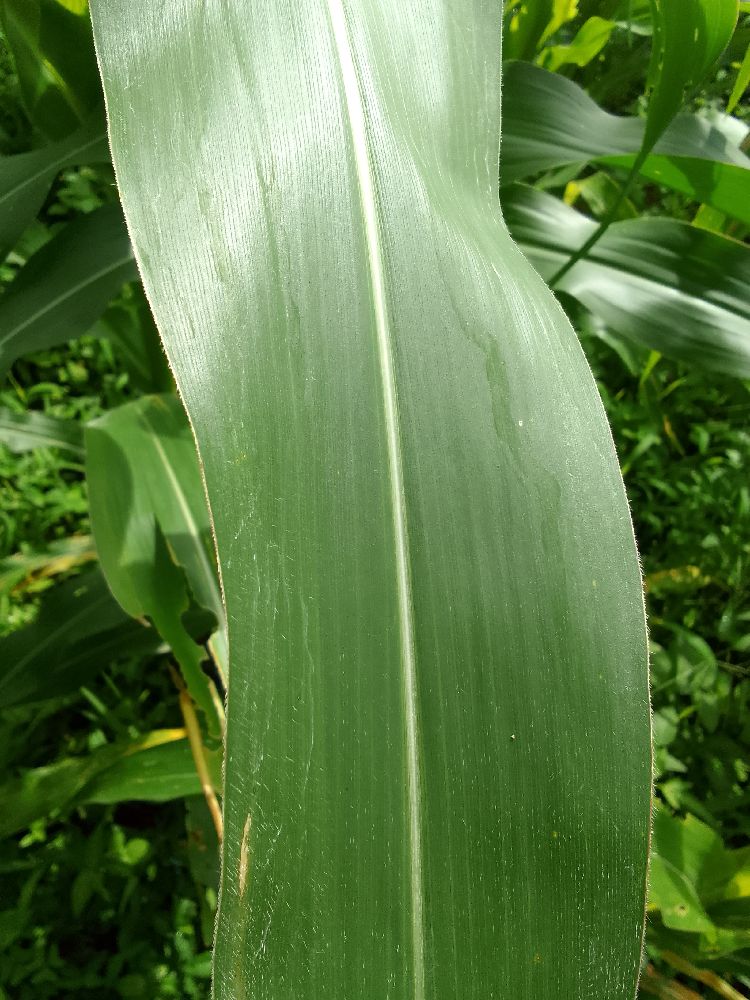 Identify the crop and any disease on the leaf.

maize, healthy
